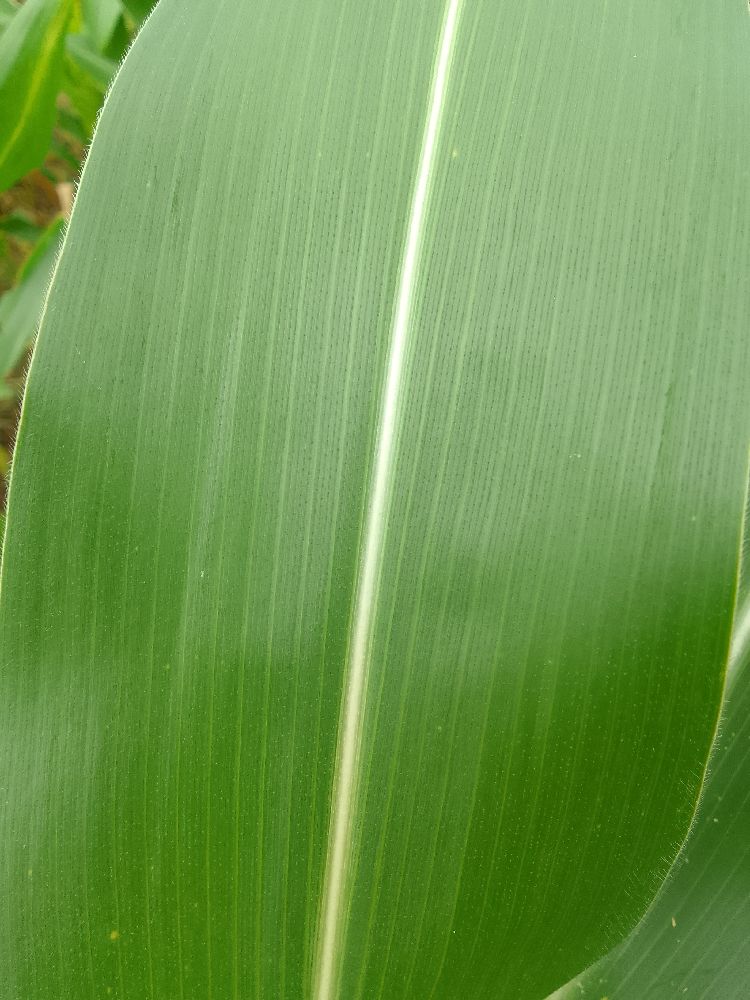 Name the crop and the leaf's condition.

maize, healthy
